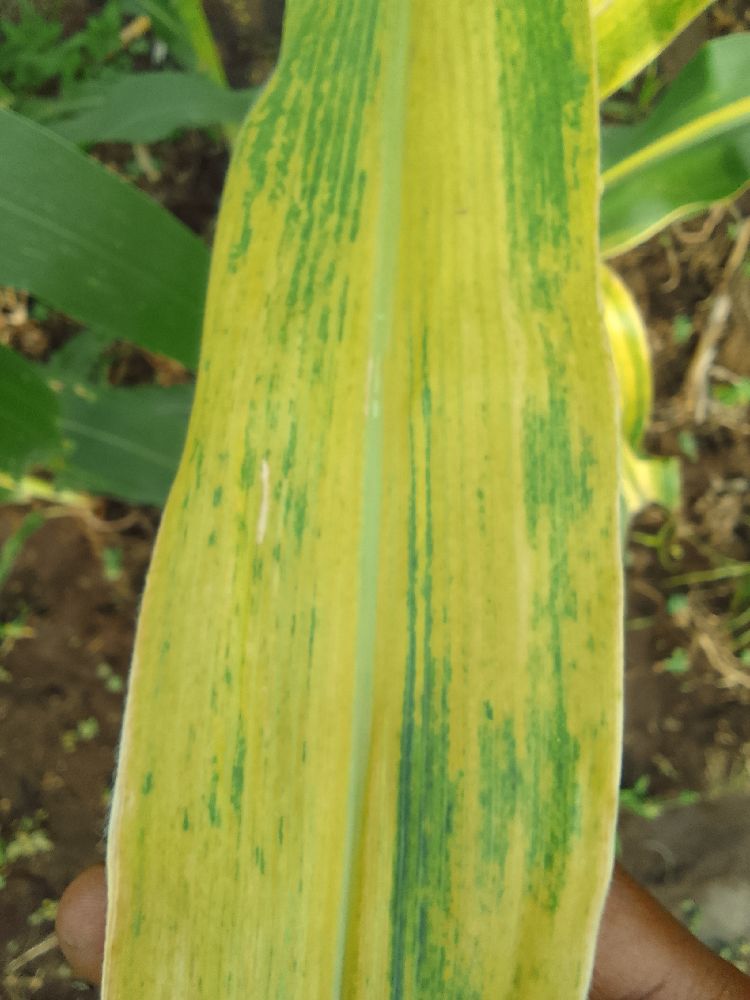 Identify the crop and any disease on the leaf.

maize, maize lethal necrosis
